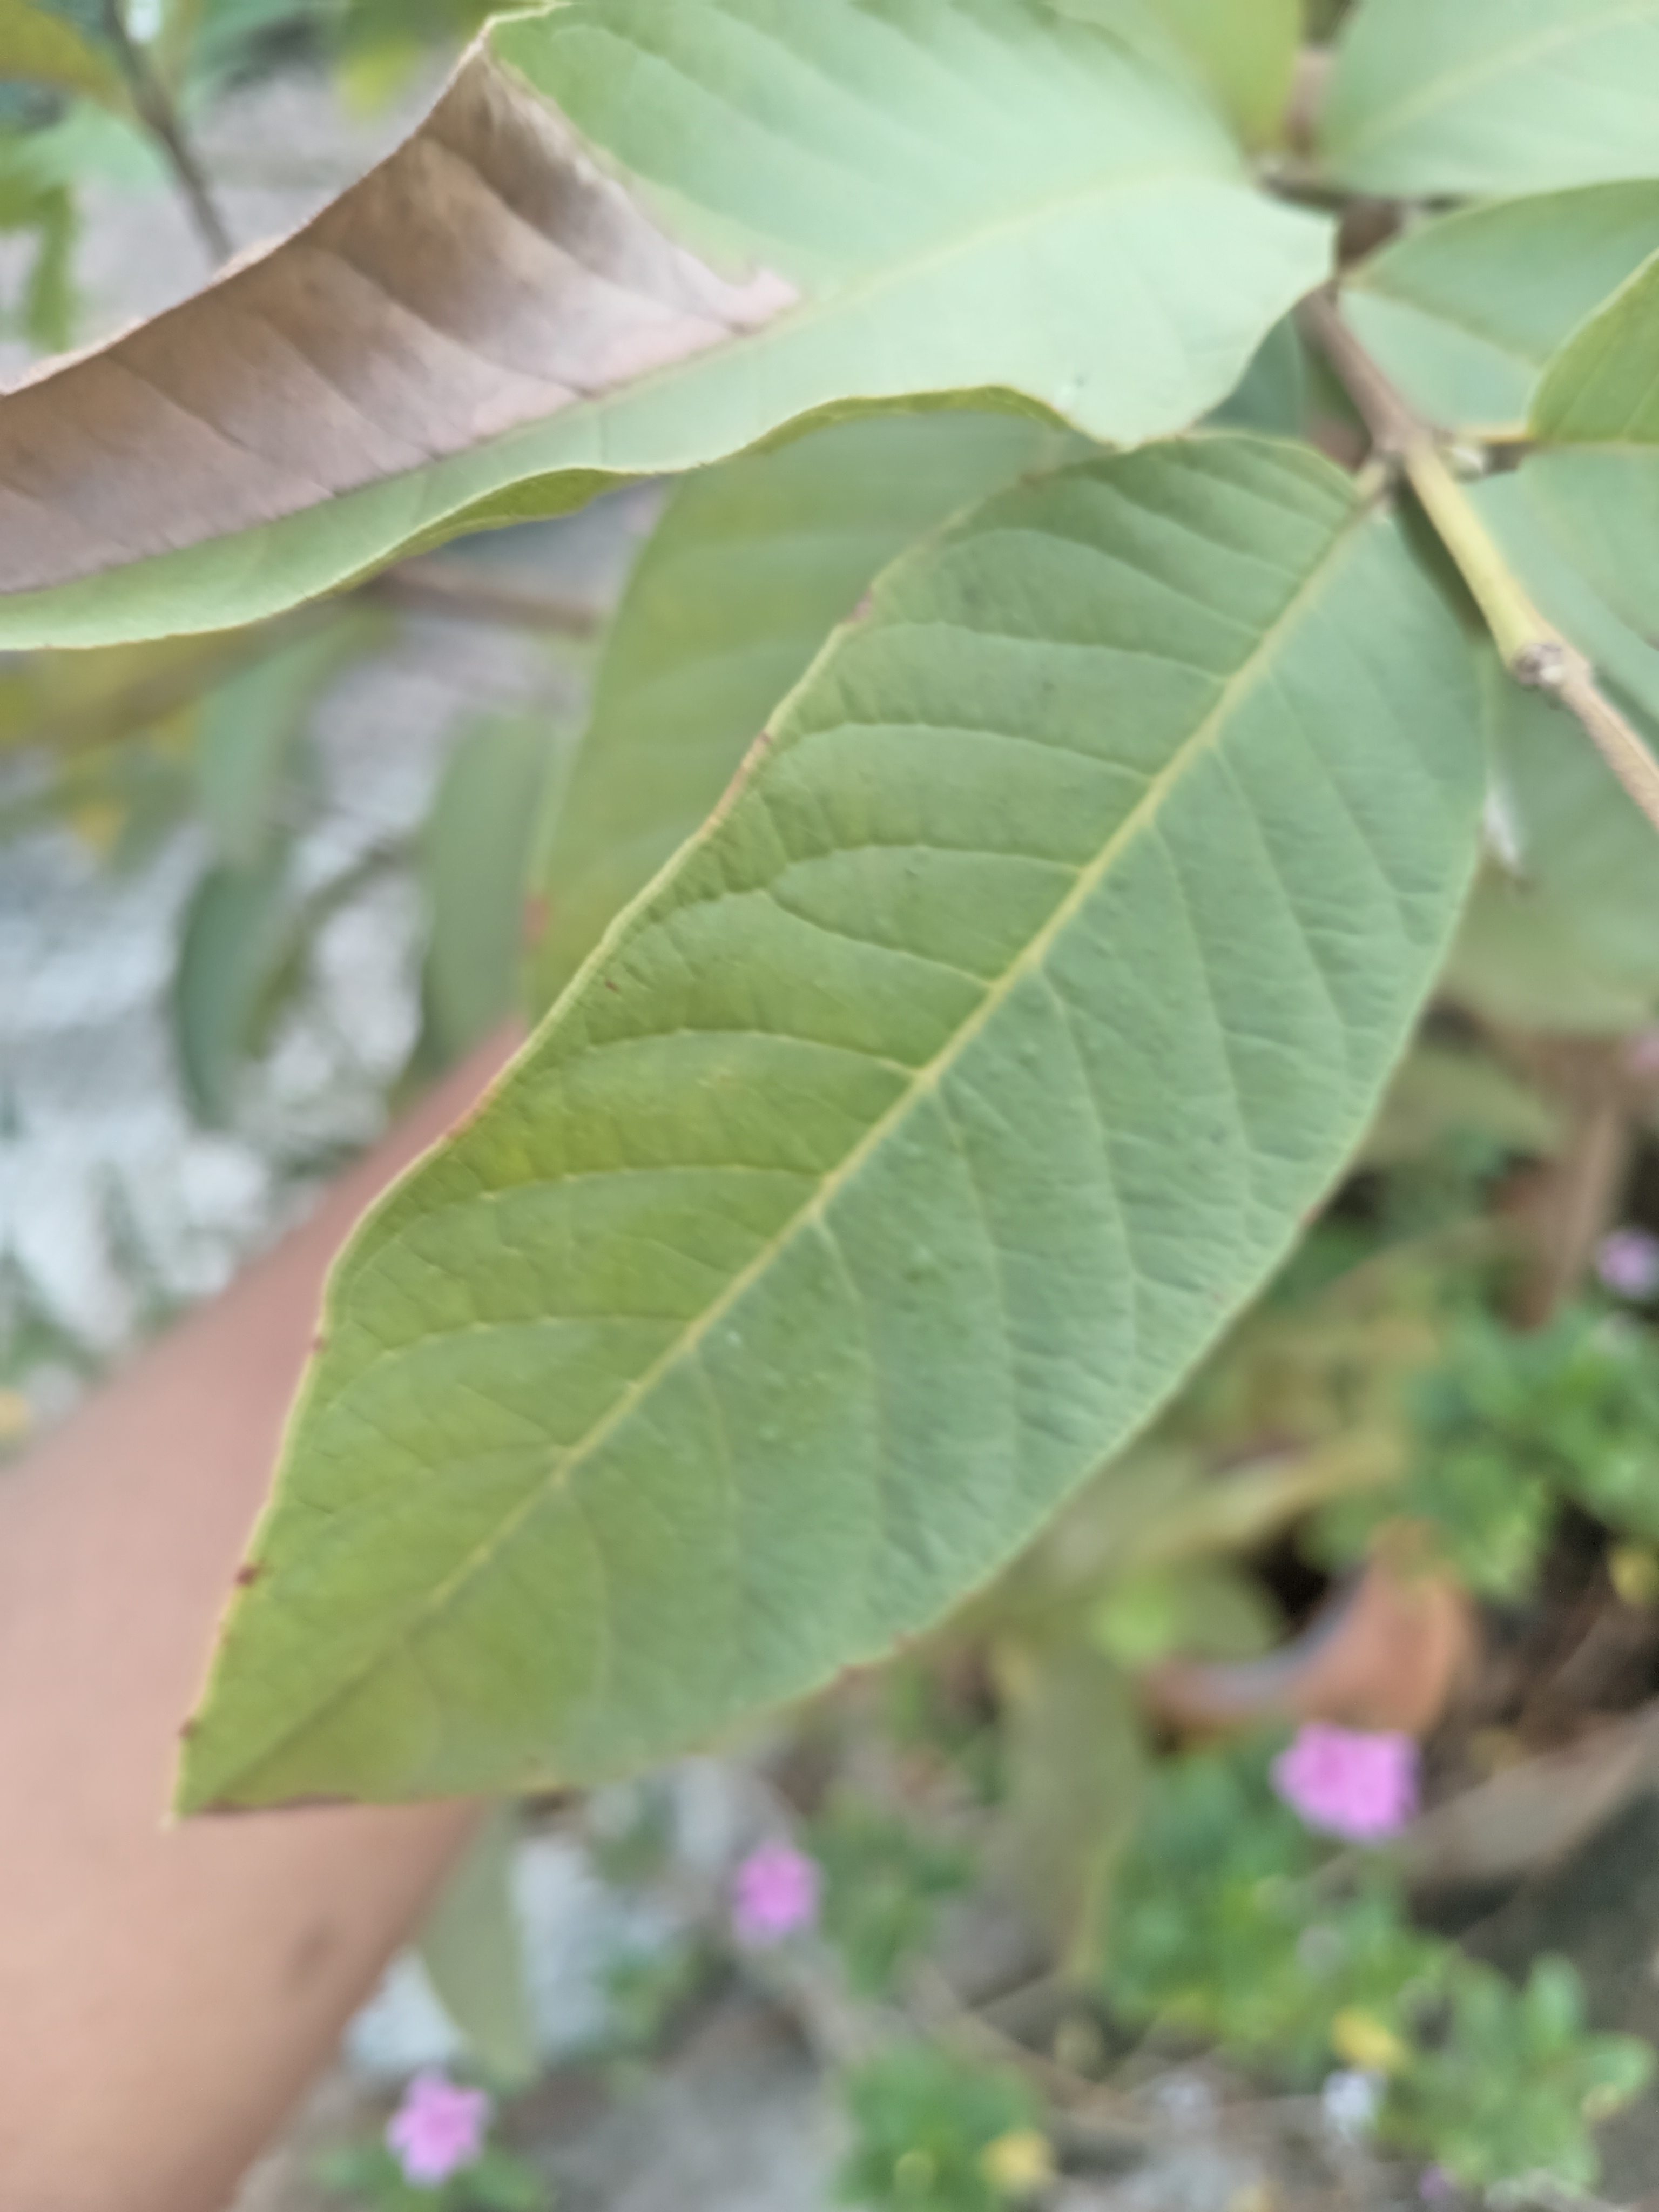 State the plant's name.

guava
